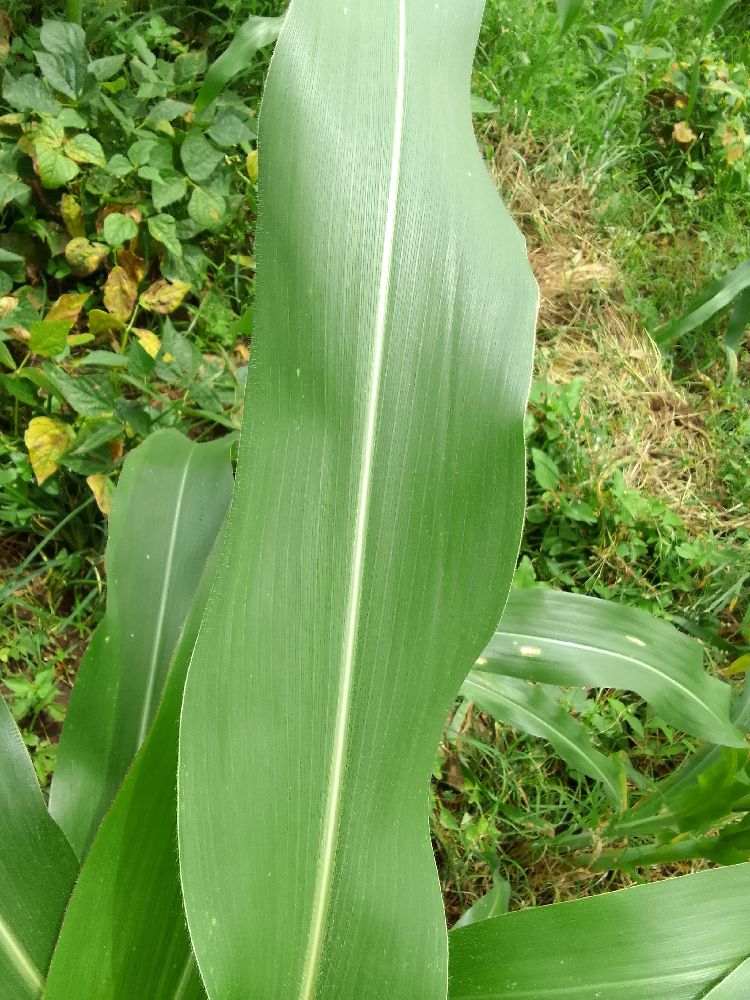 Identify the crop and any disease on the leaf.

maize, healthy
